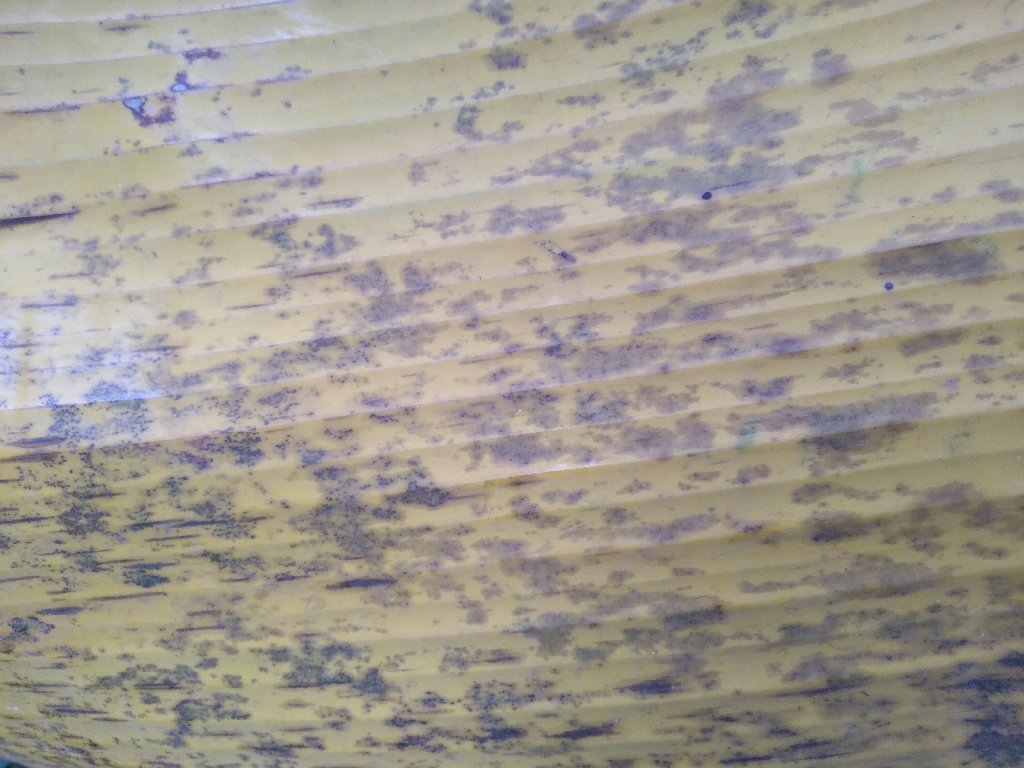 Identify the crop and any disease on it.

banana, black sigatoka
